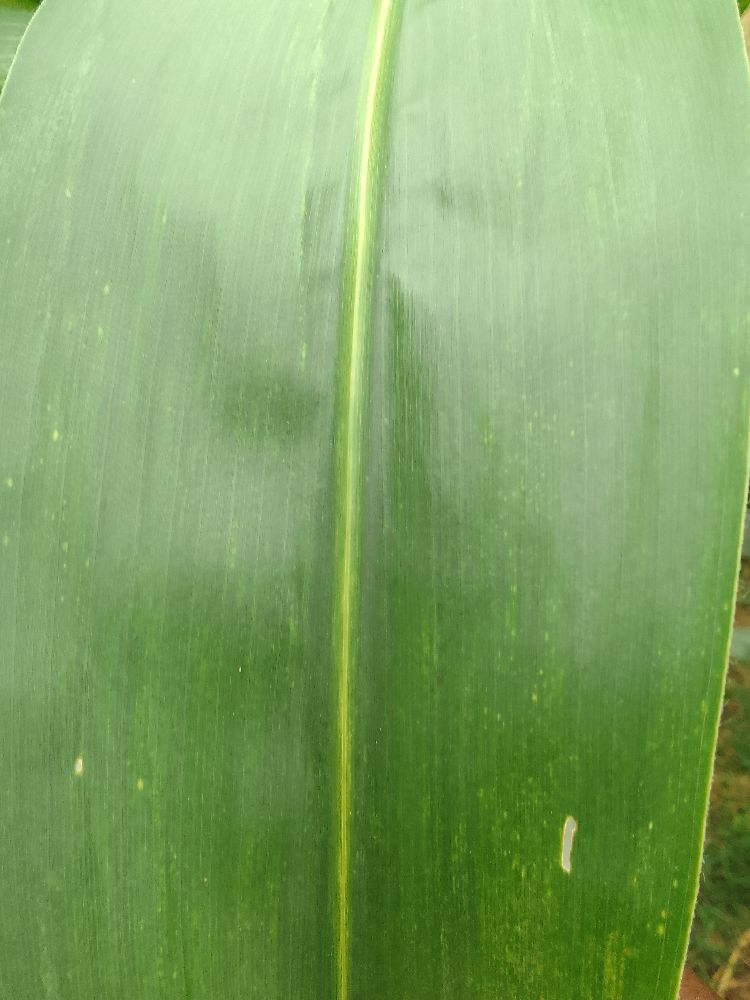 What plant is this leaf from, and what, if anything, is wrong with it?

maize, healthy
